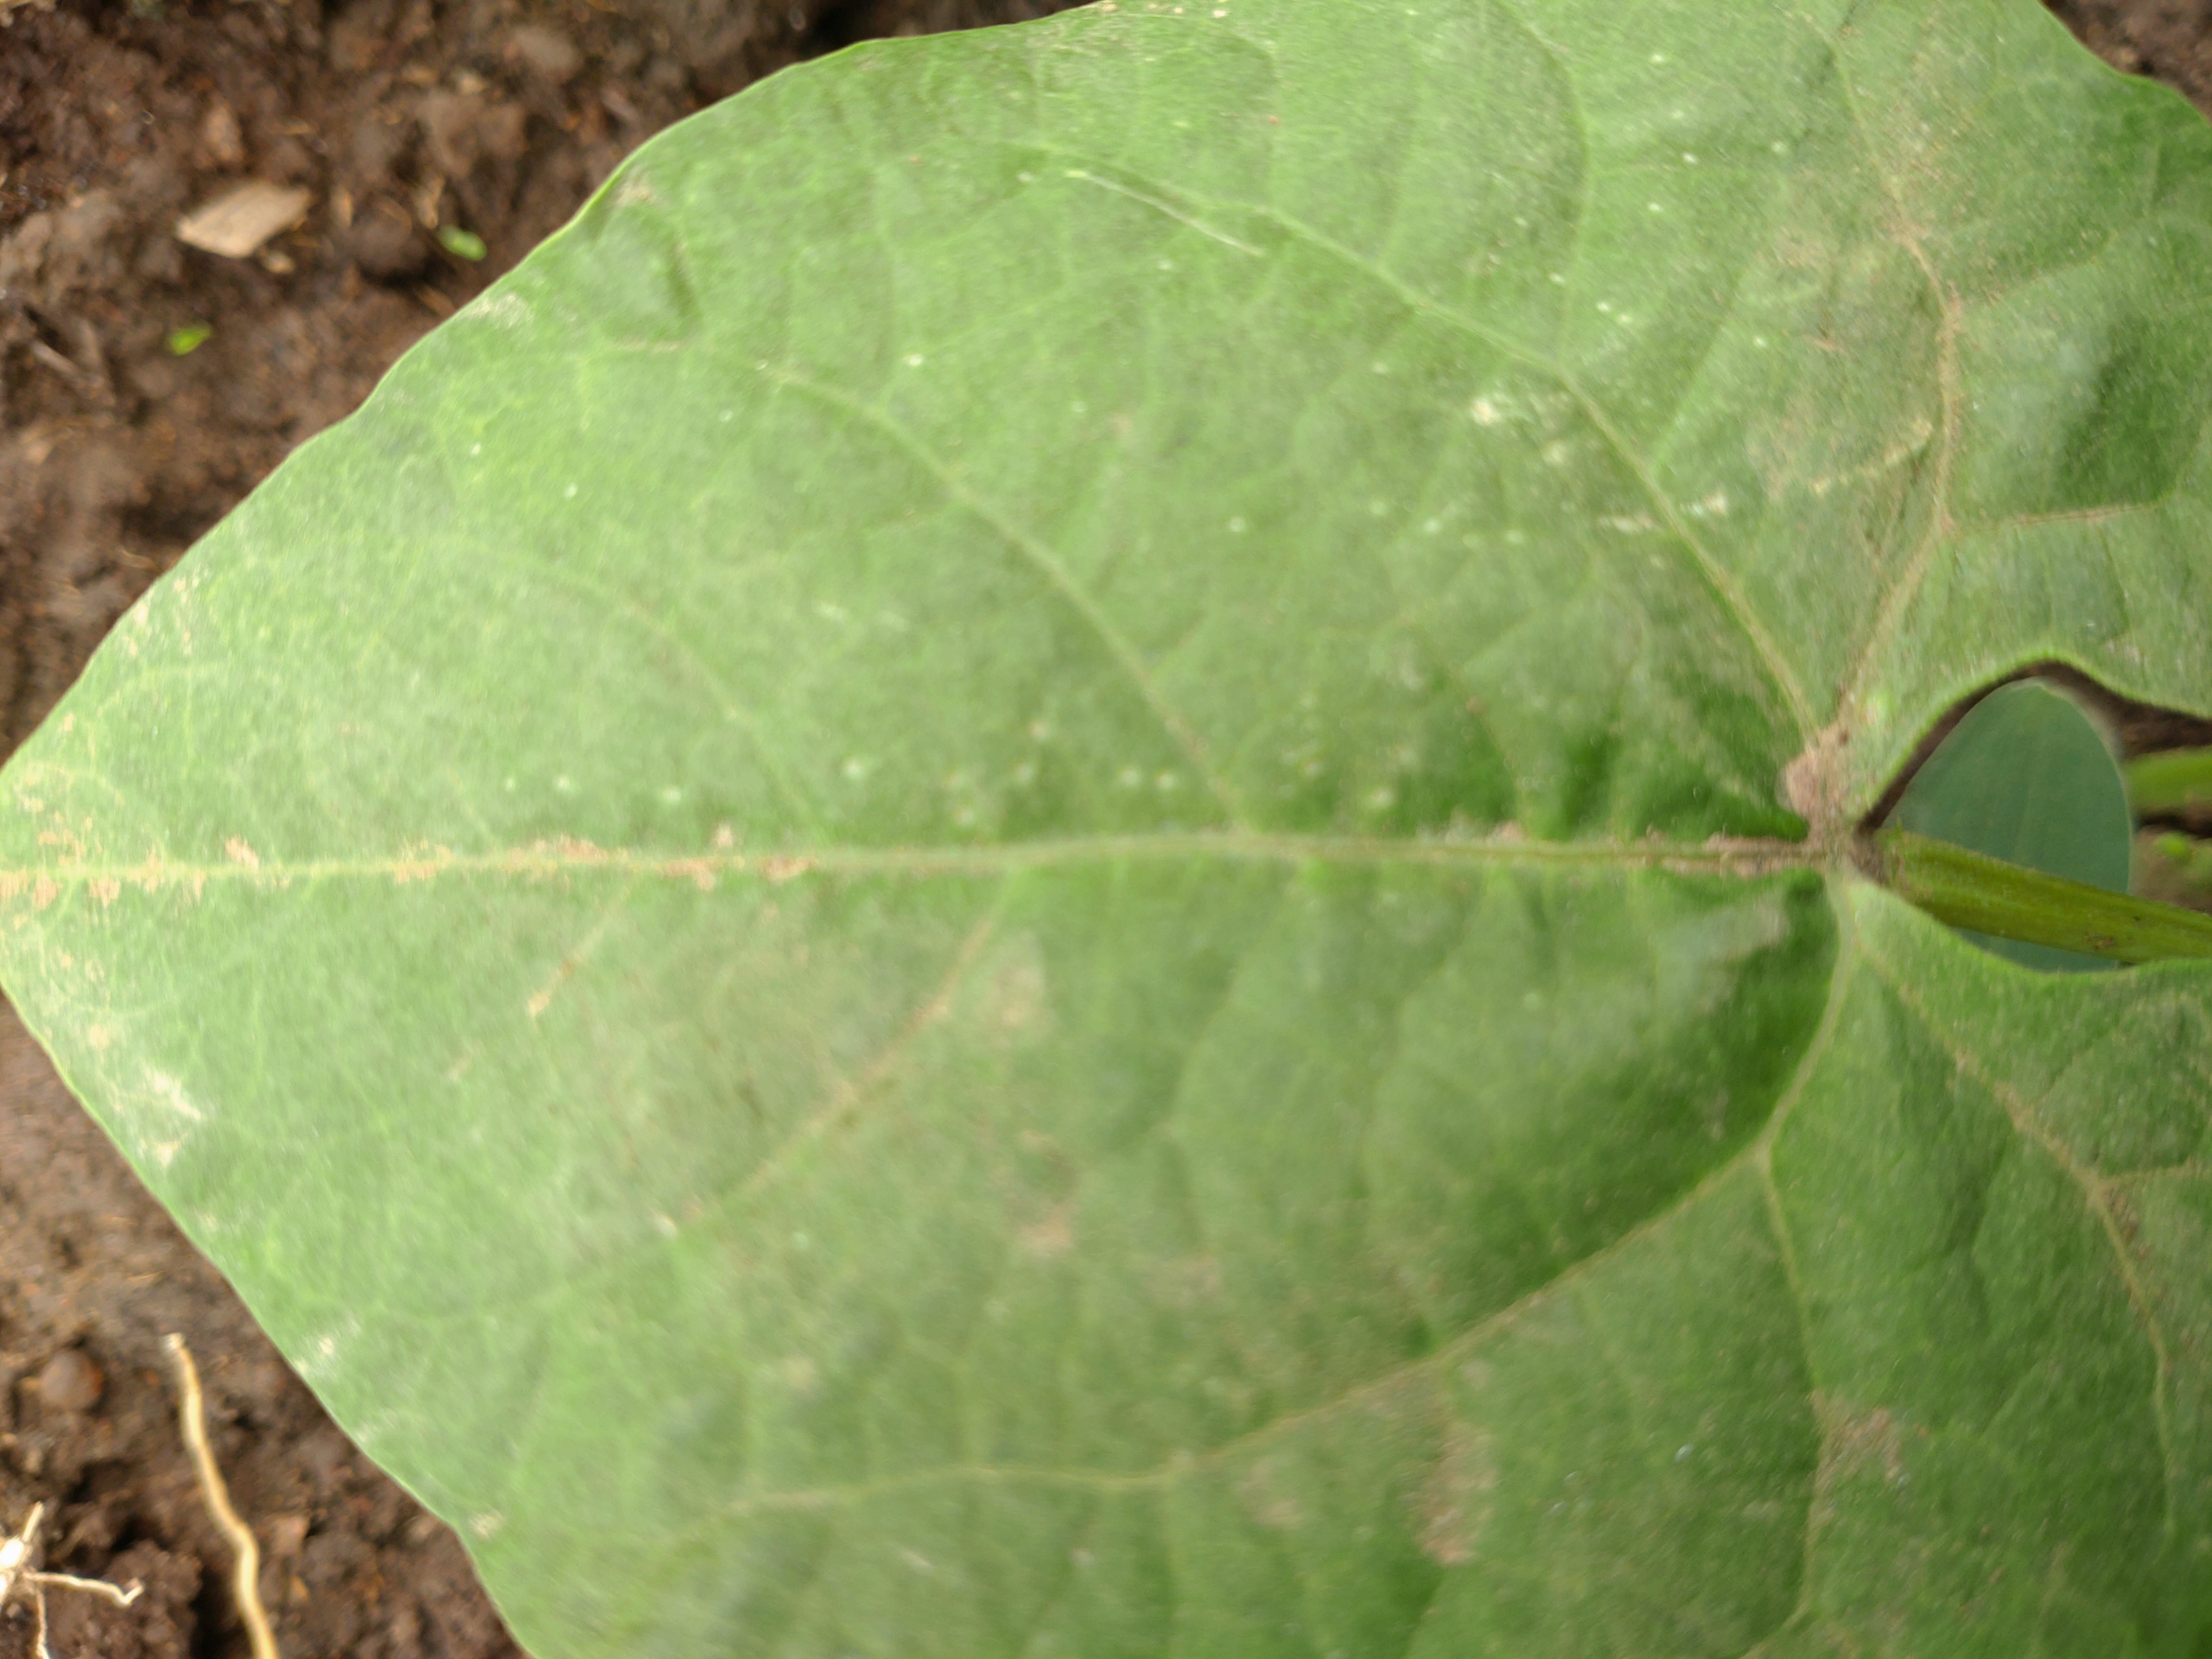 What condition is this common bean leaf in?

healthy
